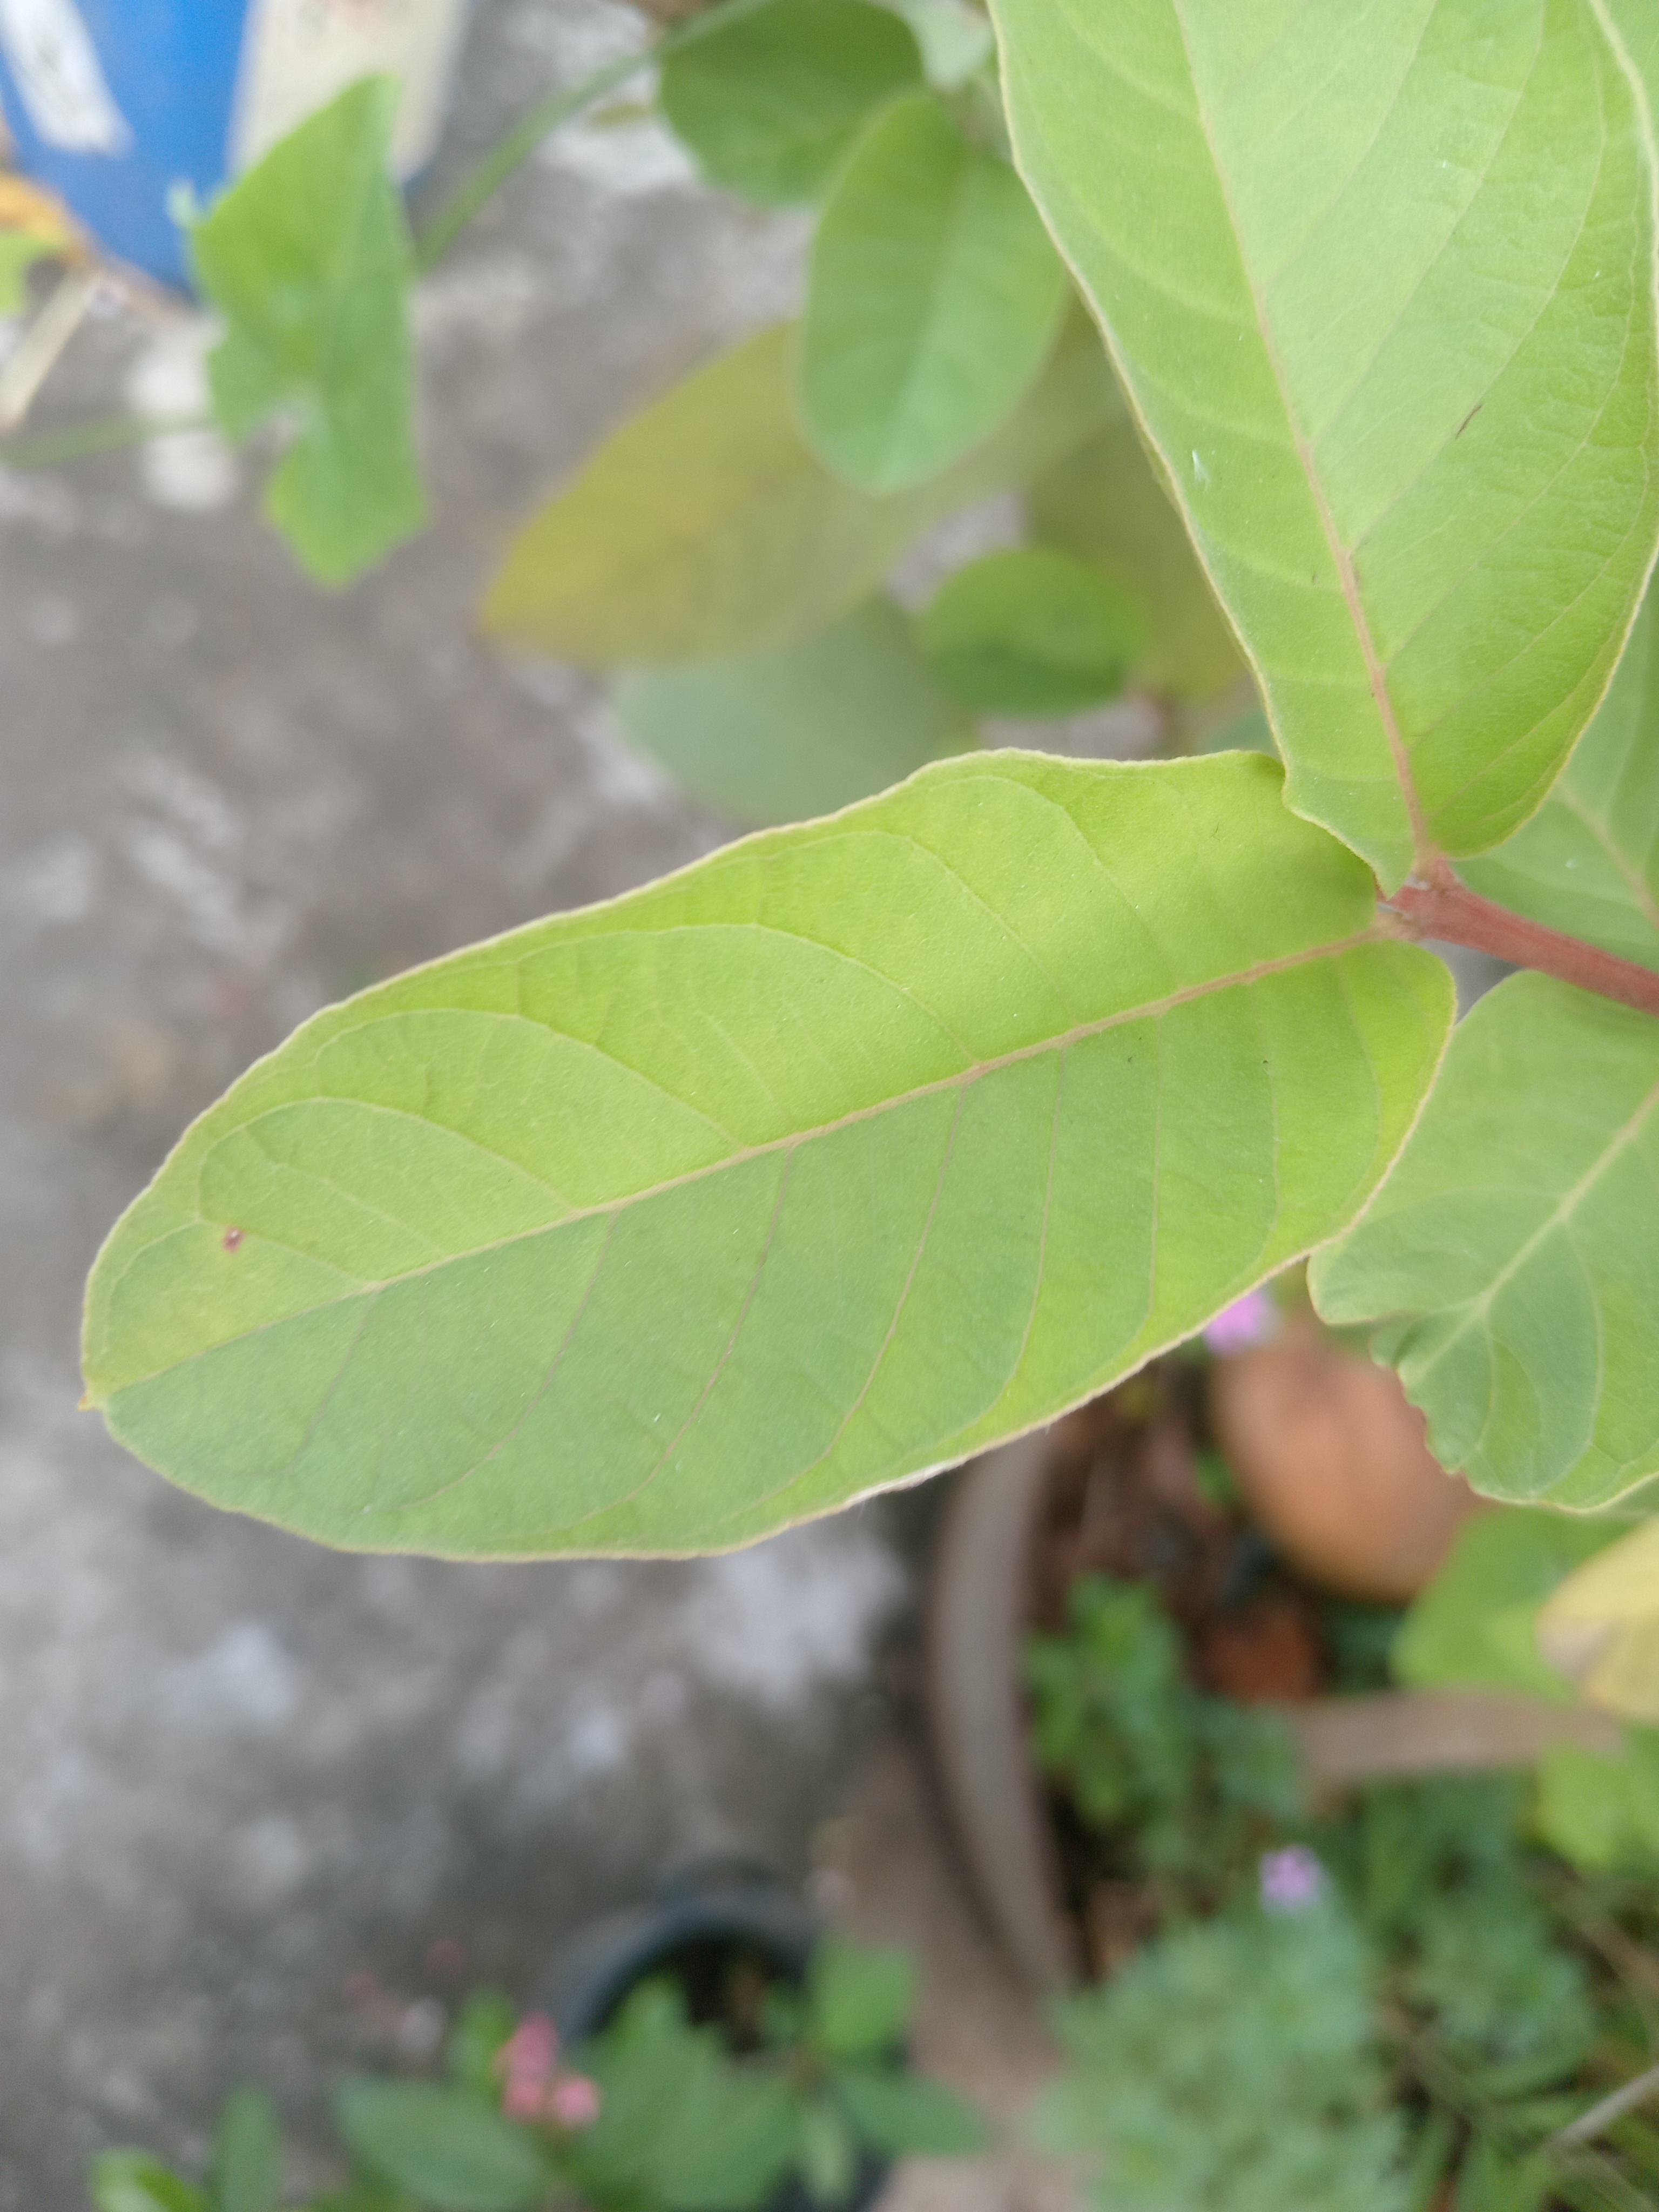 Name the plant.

guava
